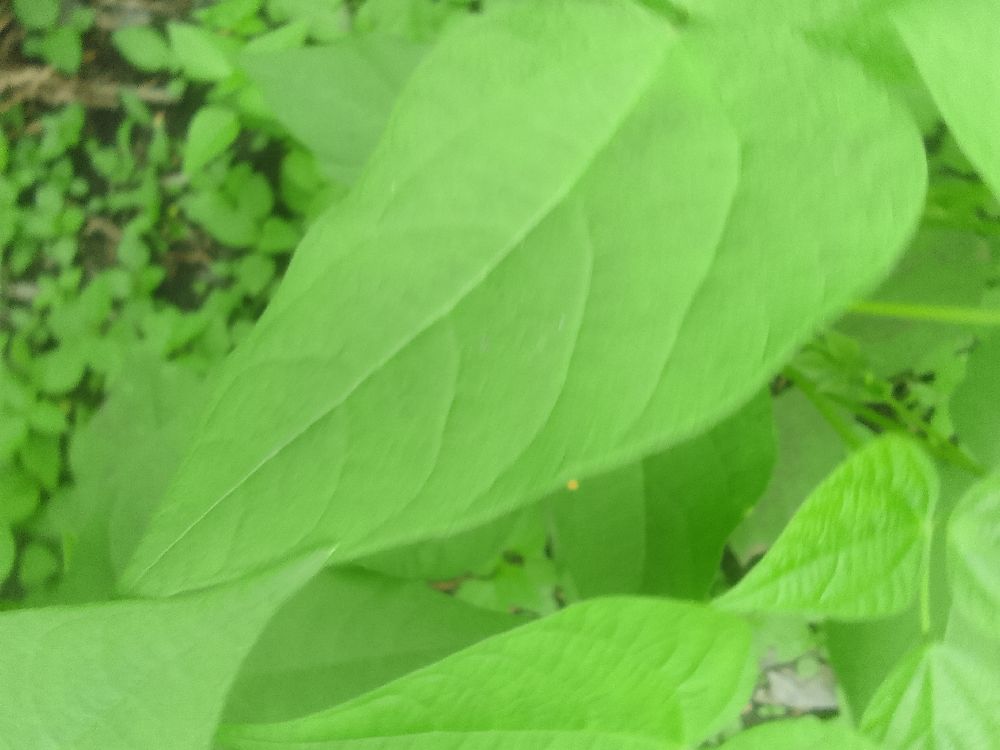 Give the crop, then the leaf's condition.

common bean, healthy
